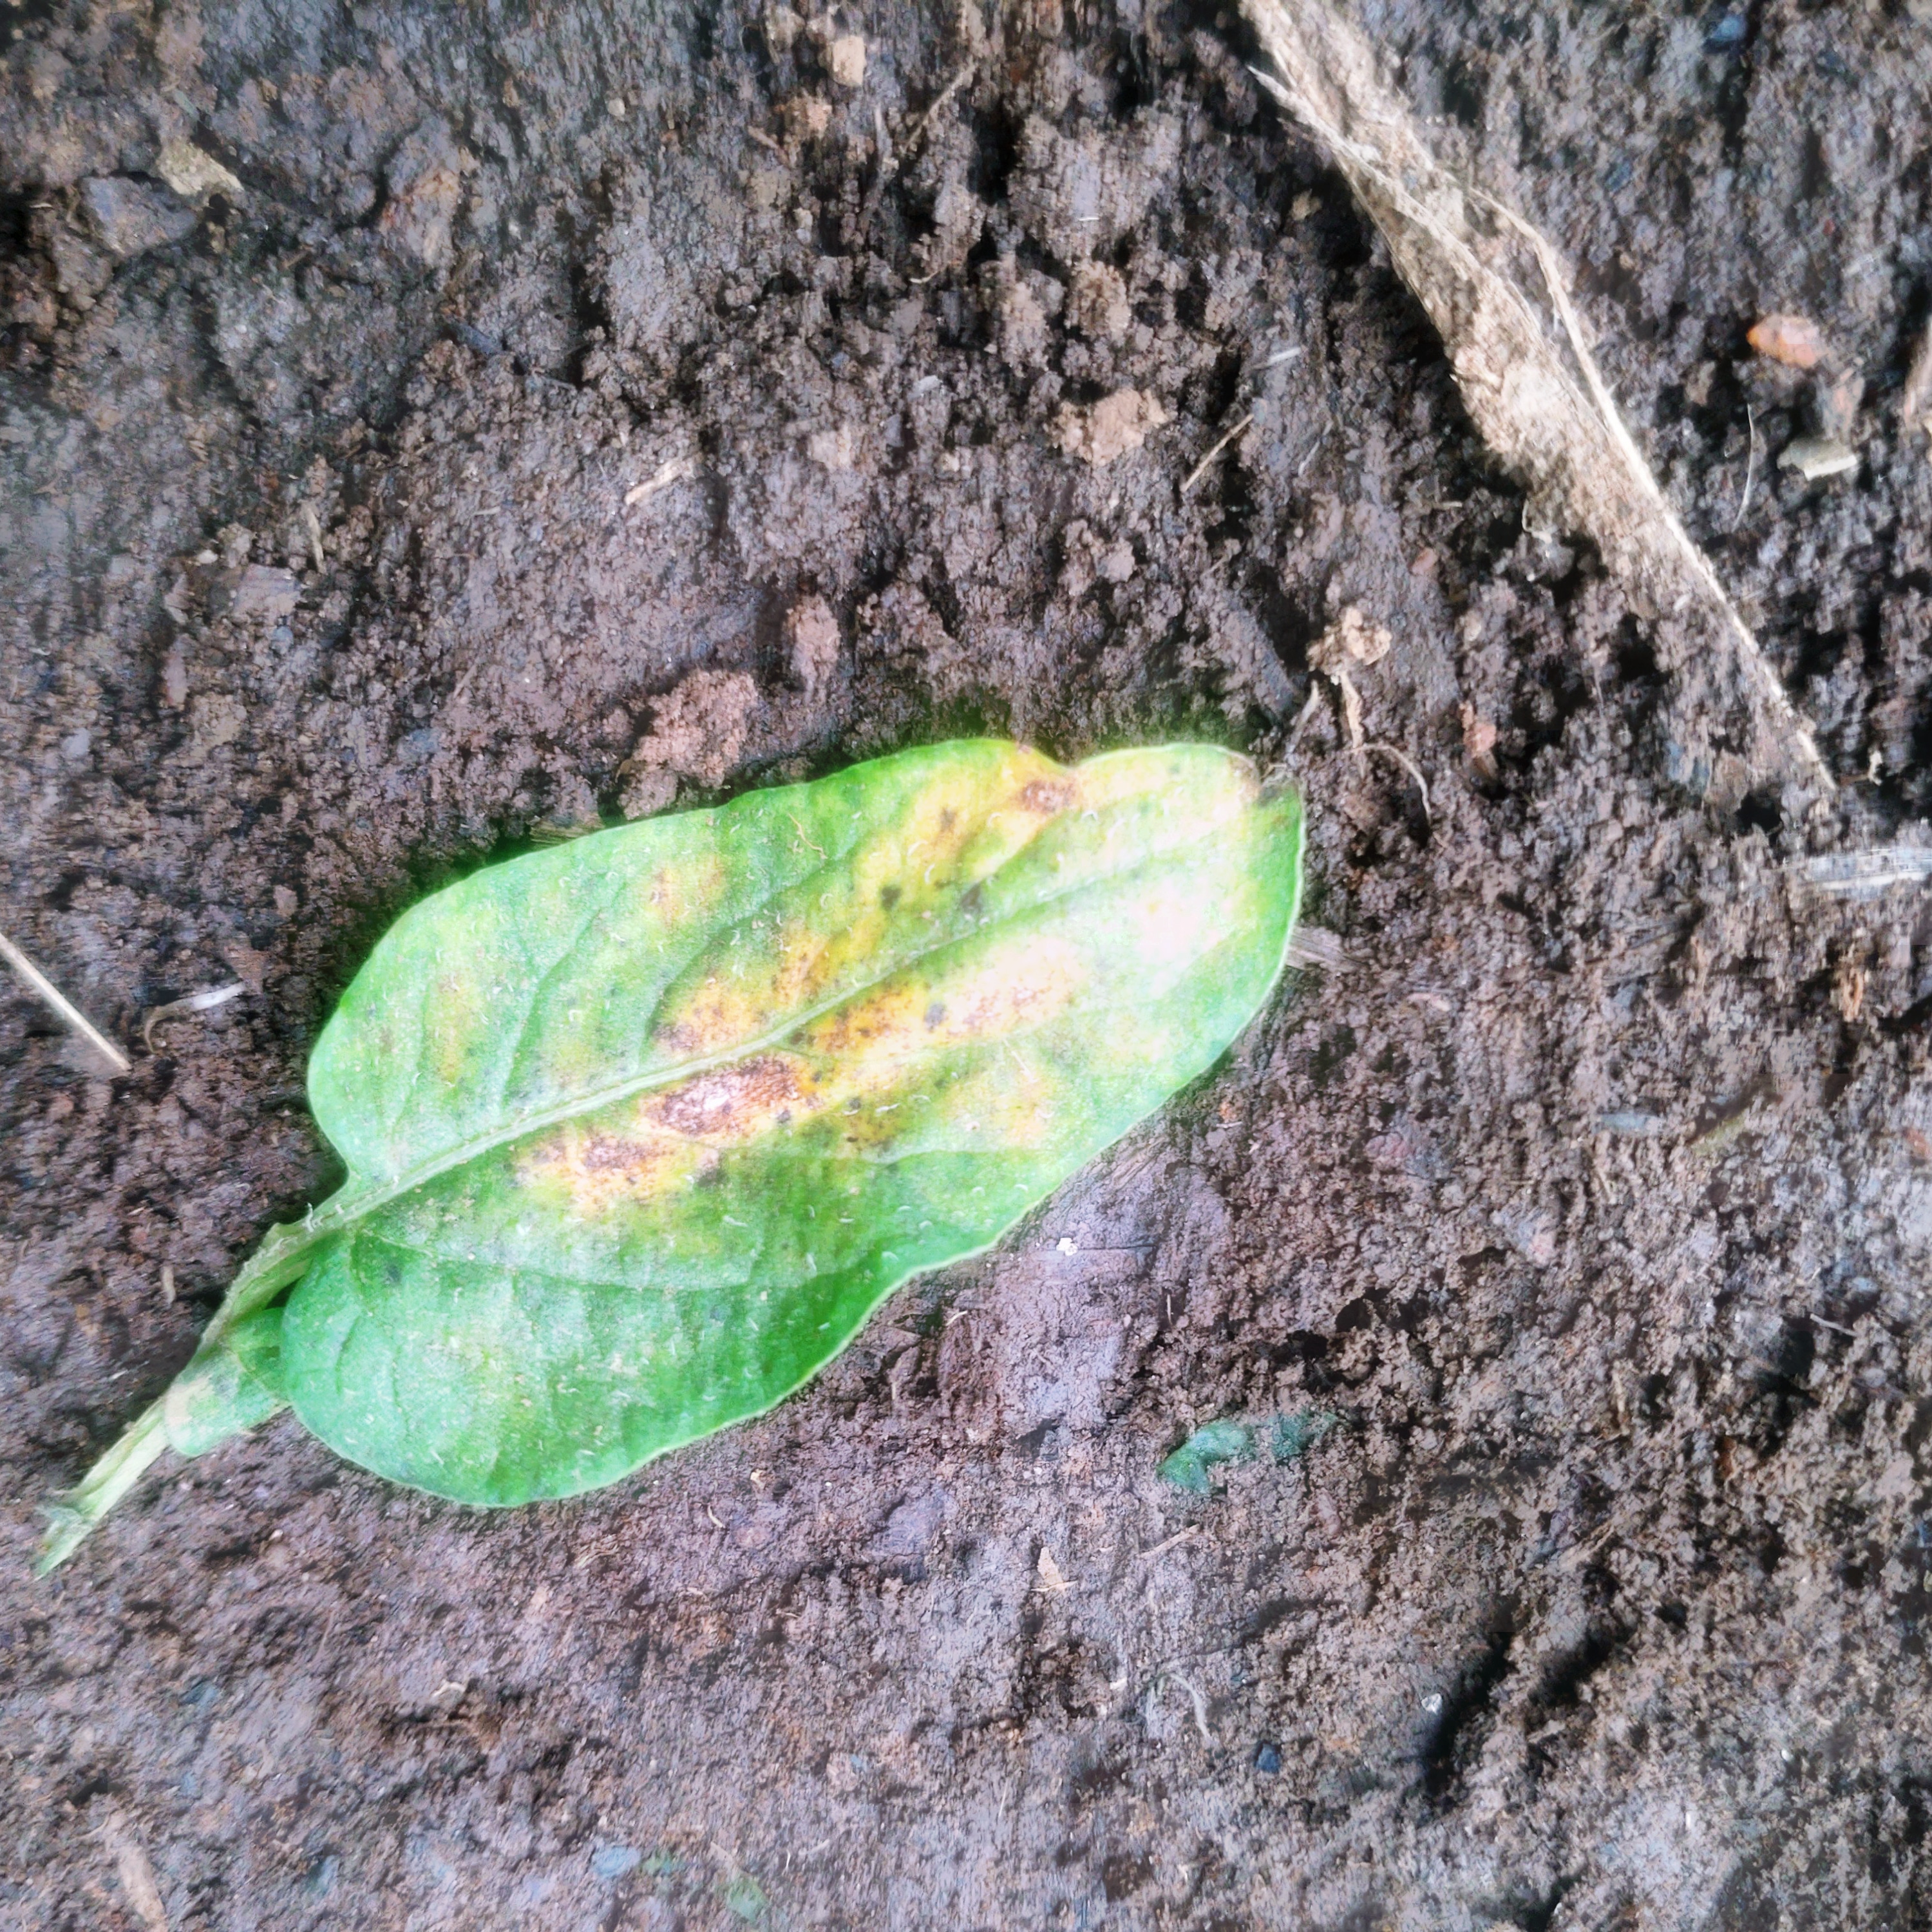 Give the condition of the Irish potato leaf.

late blight
